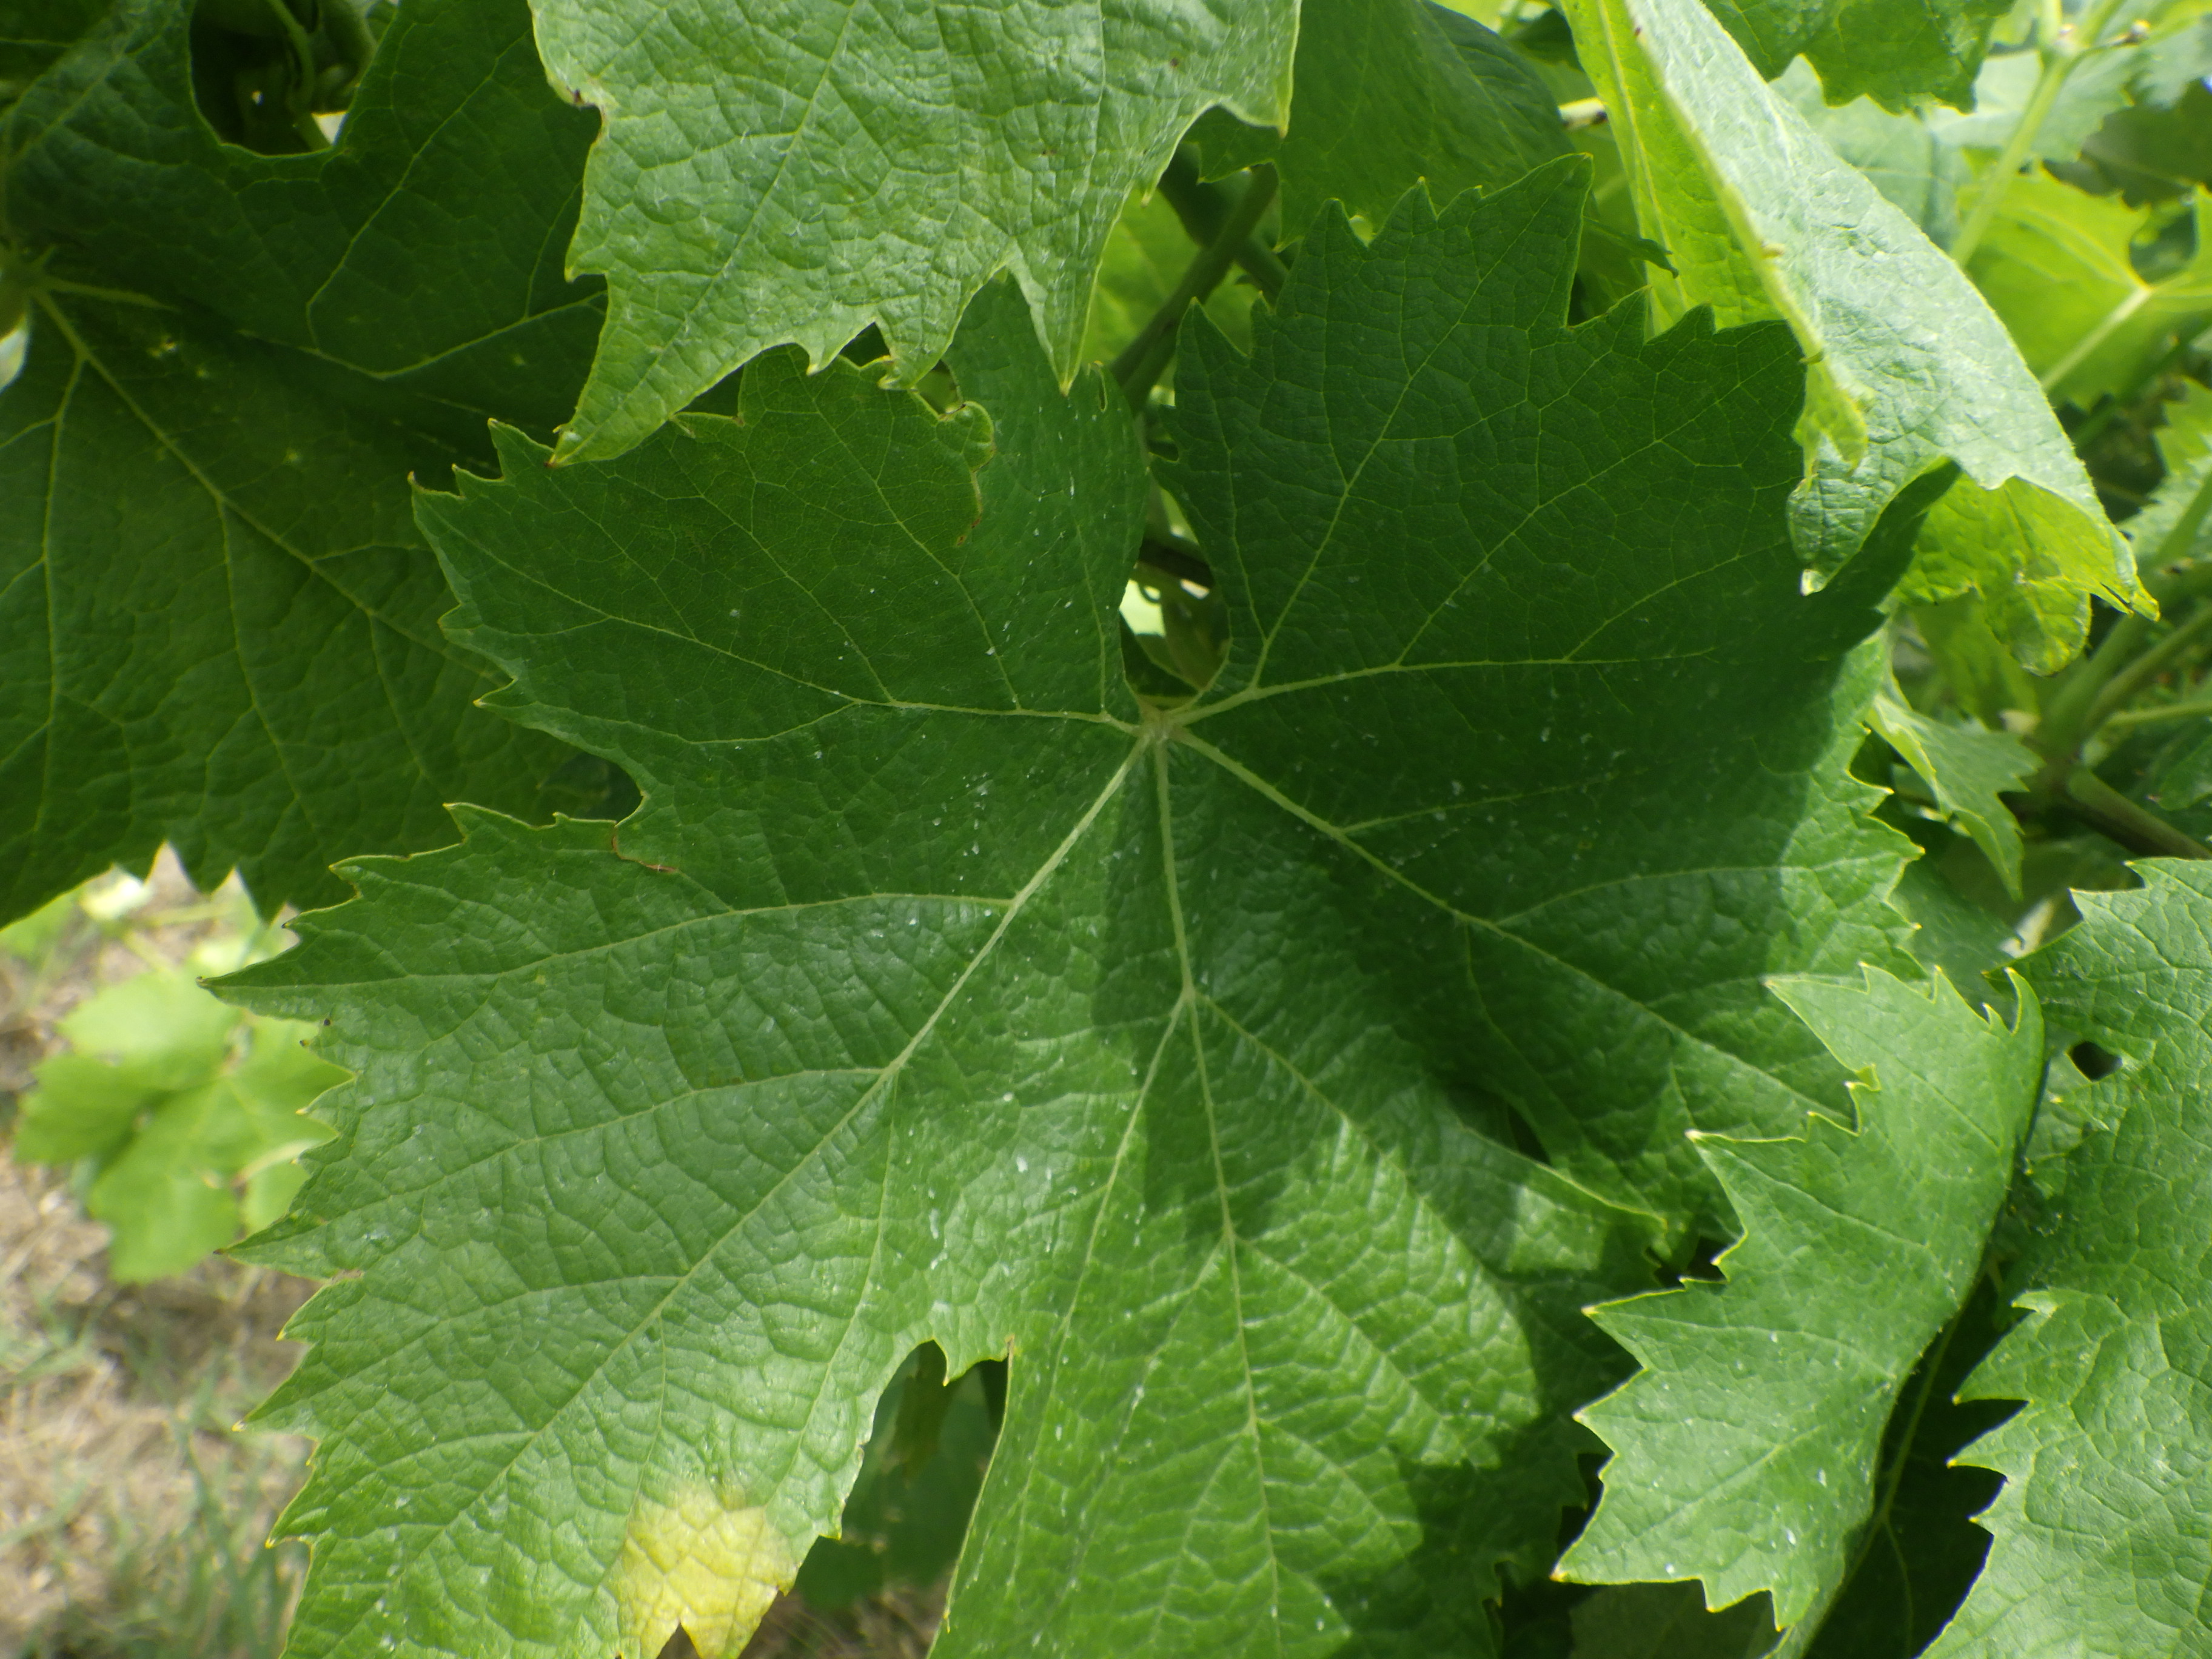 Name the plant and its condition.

grapevine, downy mildew
